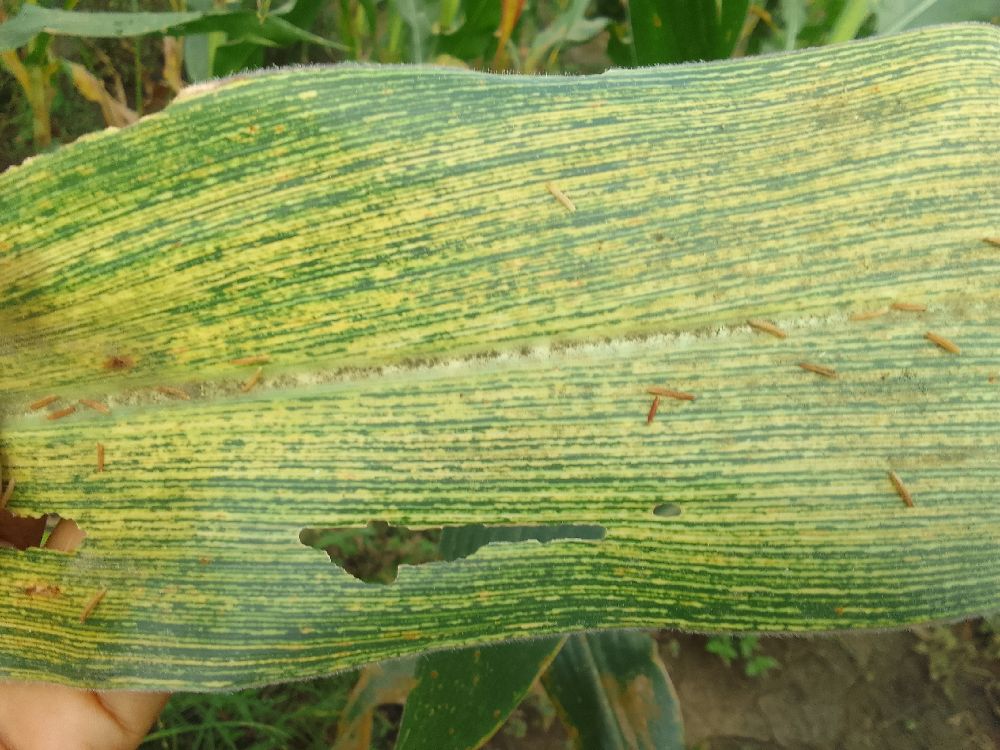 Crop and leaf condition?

maize, maize streak virus
